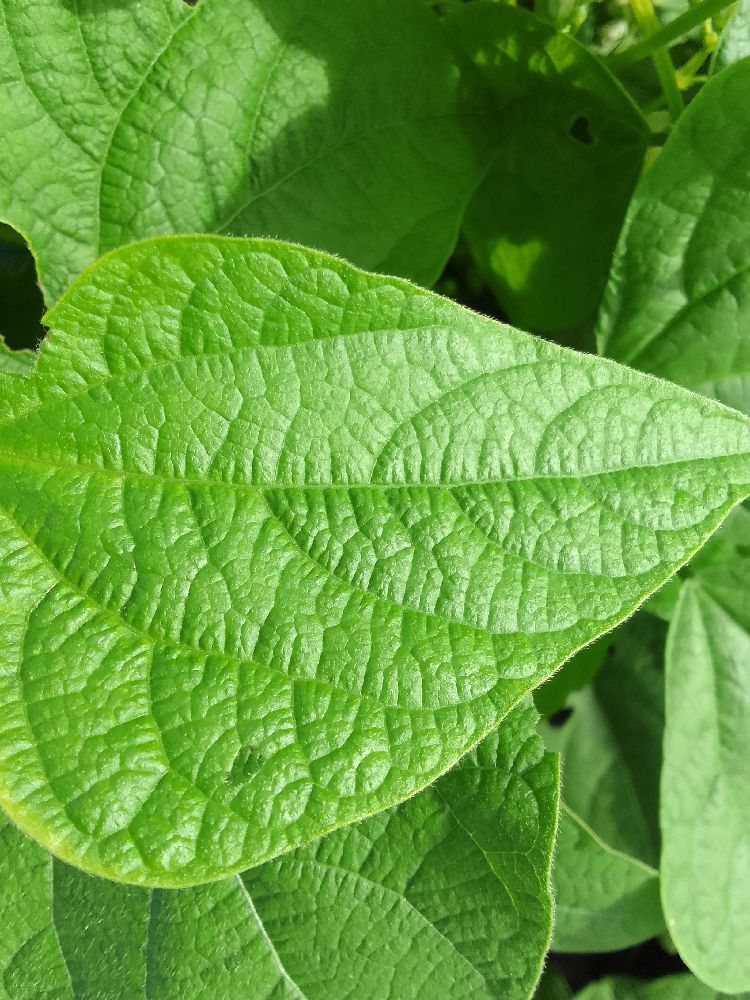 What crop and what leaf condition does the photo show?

common bean, healthy
